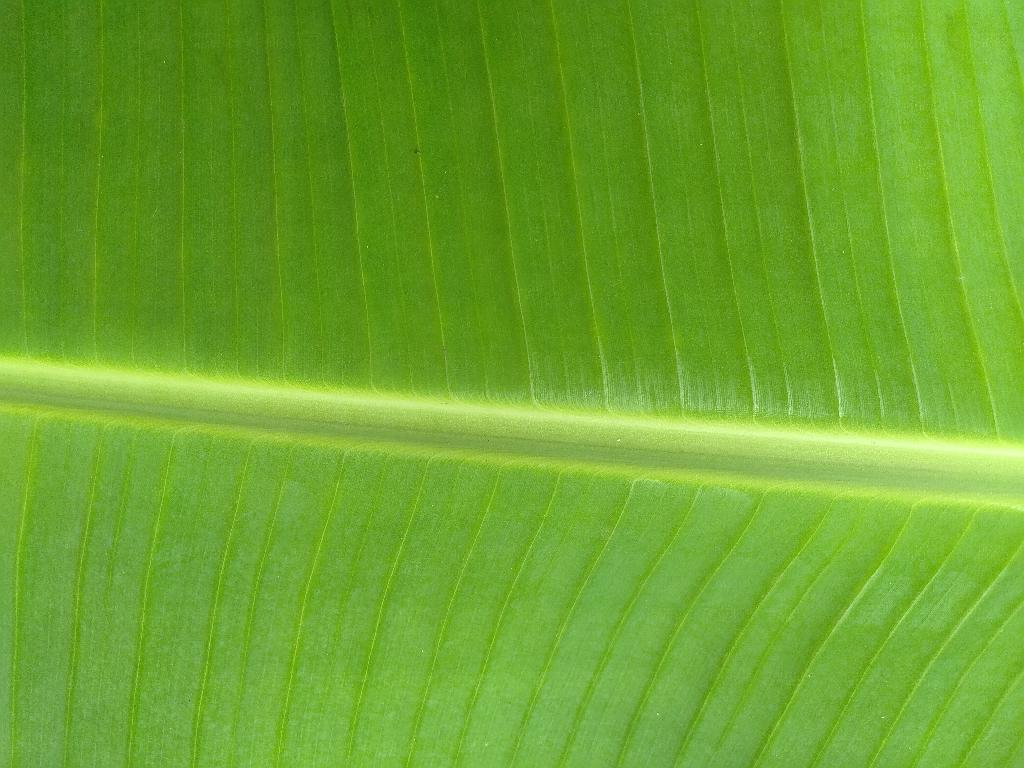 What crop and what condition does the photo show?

banana, healthy
